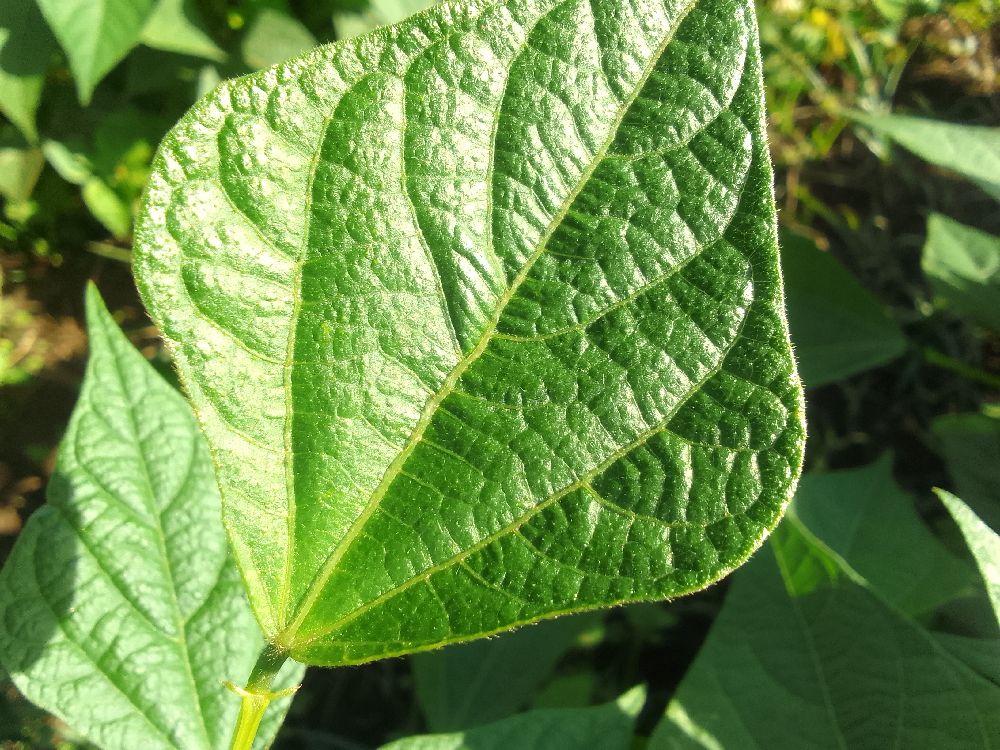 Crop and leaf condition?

common bean, healthy
